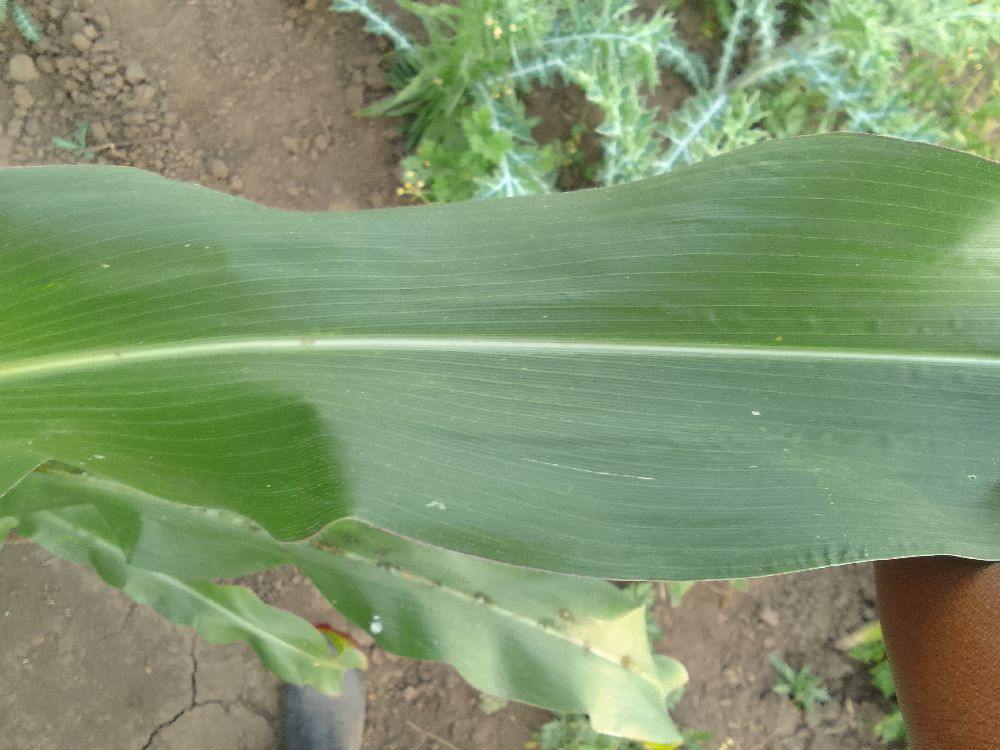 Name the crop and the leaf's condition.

maize, healthy
